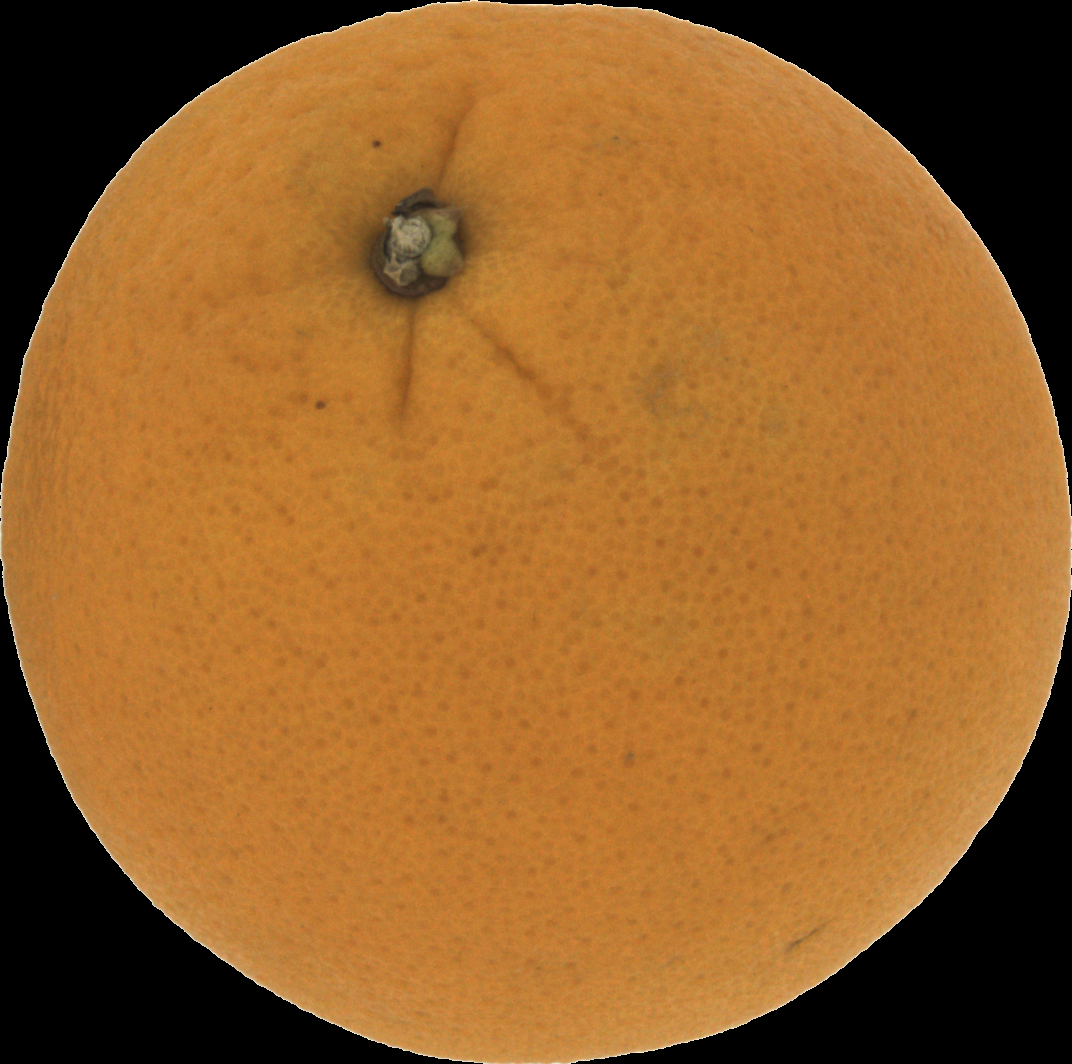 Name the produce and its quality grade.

orange, good
